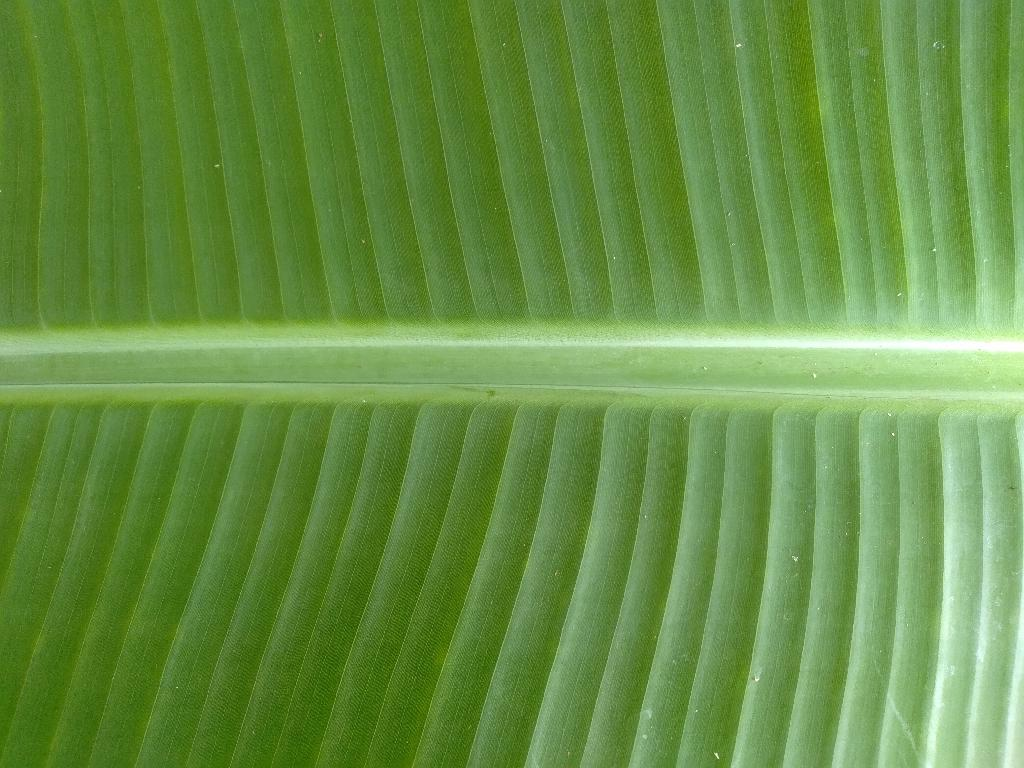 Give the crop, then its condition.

banana, healthy
